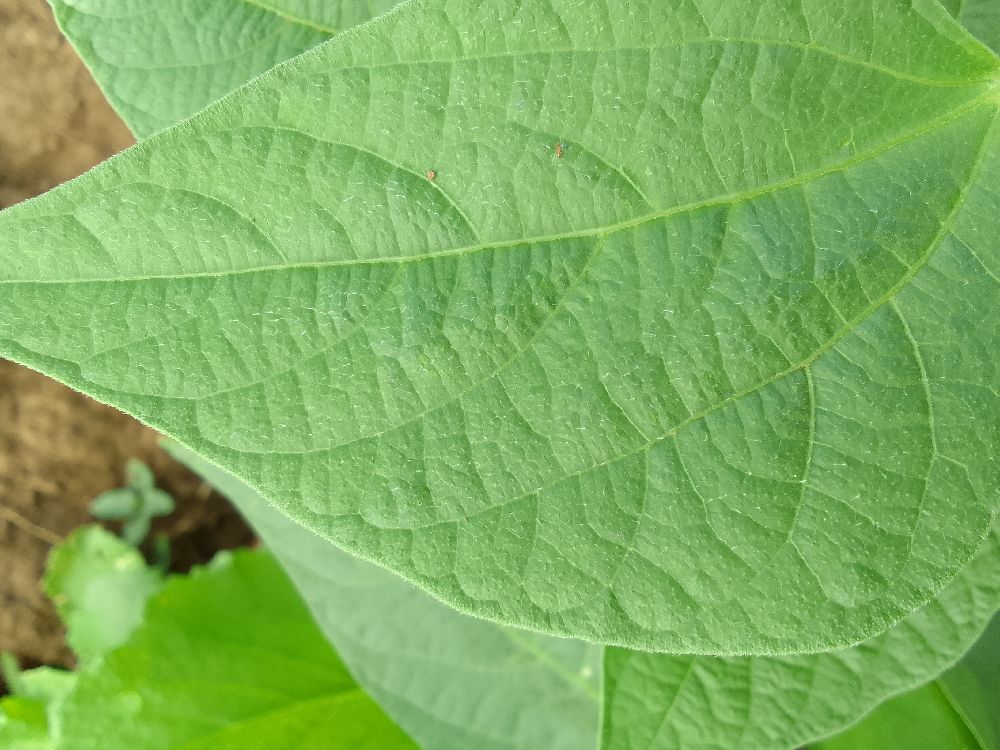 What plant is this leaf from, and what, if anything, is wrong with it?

common bean, healthy
